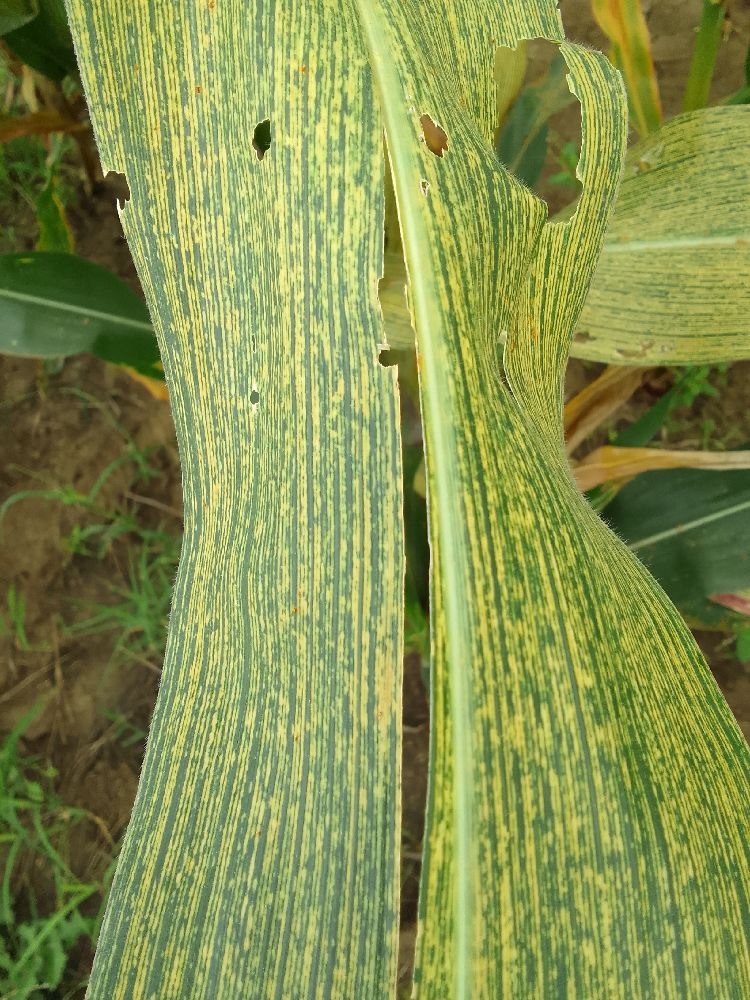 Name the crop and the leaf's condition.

maize, maize streak virus
